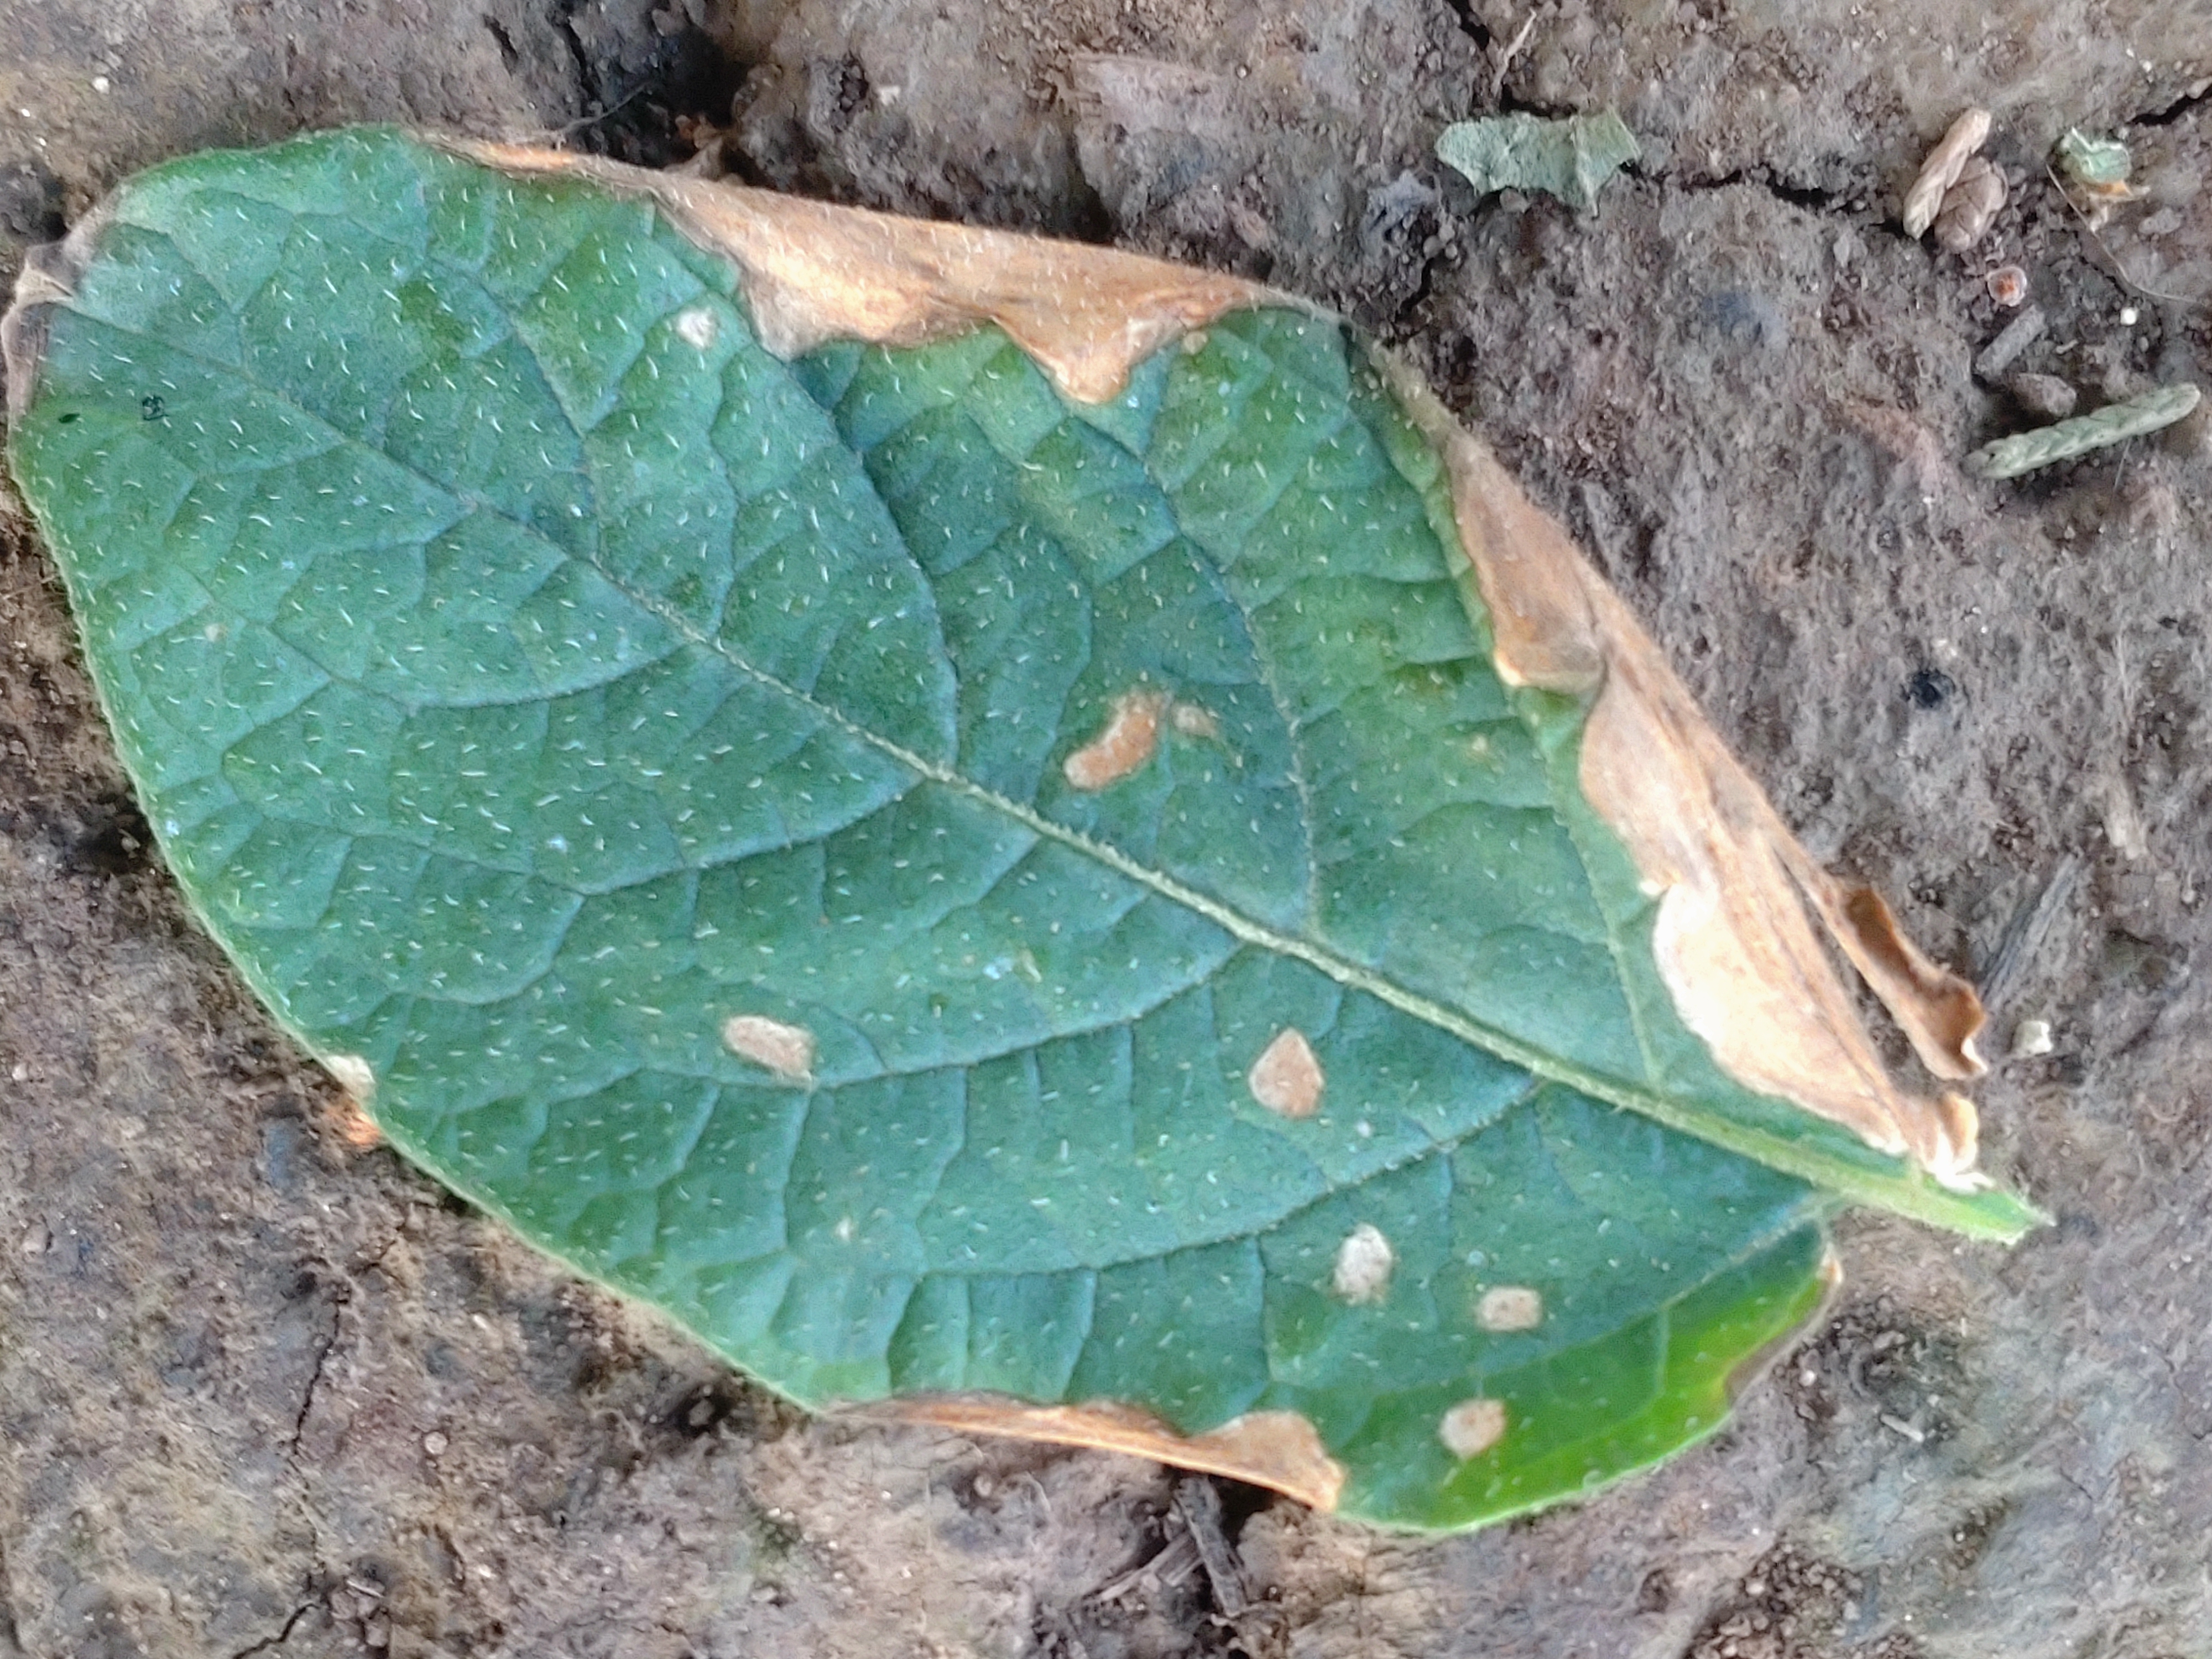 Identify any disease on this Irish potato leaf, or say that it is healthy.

early blight
